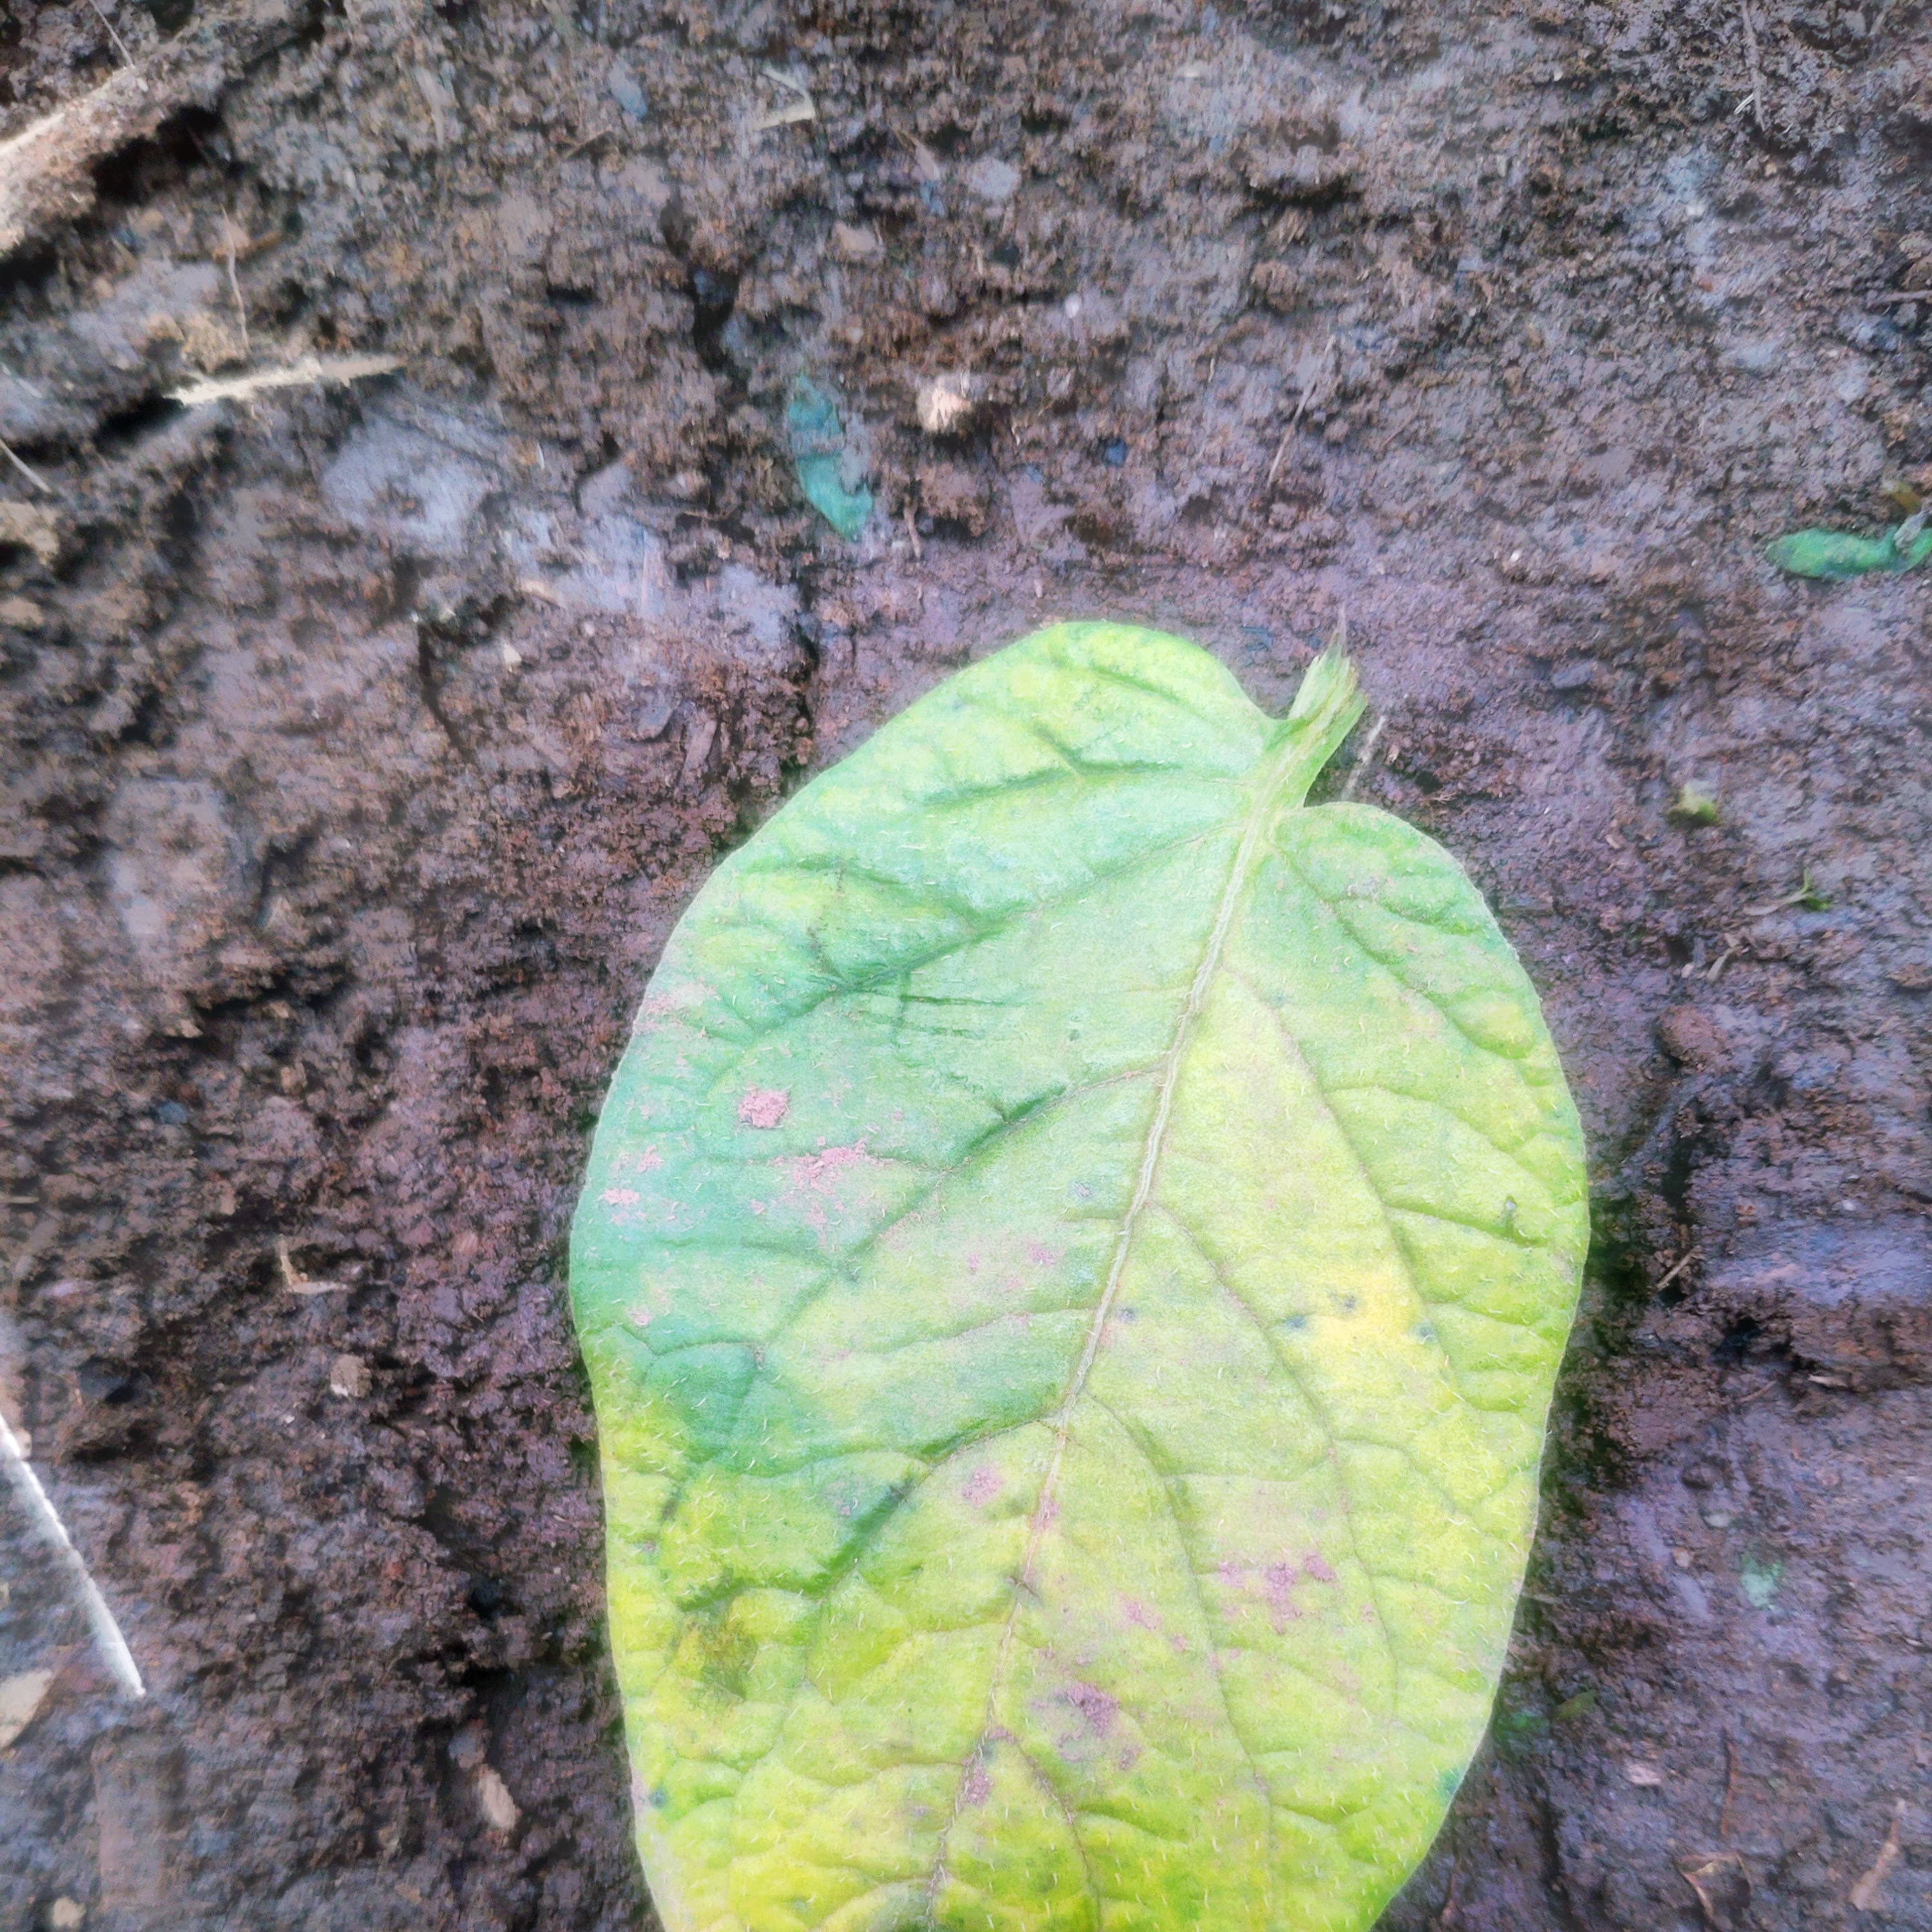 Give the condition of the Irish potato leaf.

late blight
